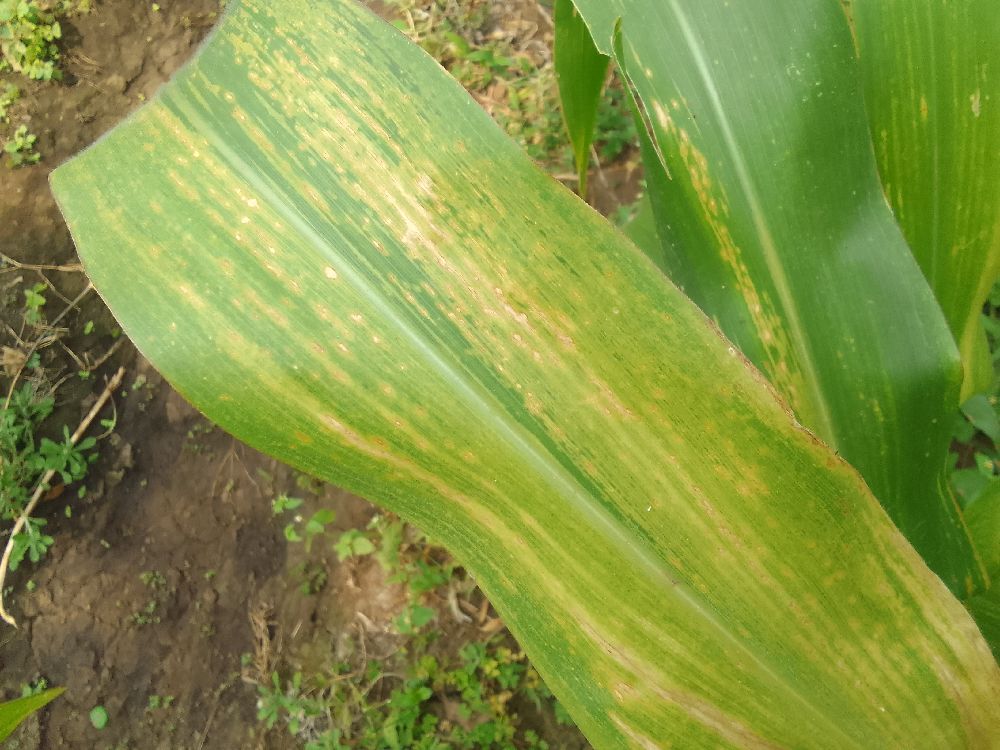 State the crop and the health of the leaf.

maize, maize lethal necrosis
